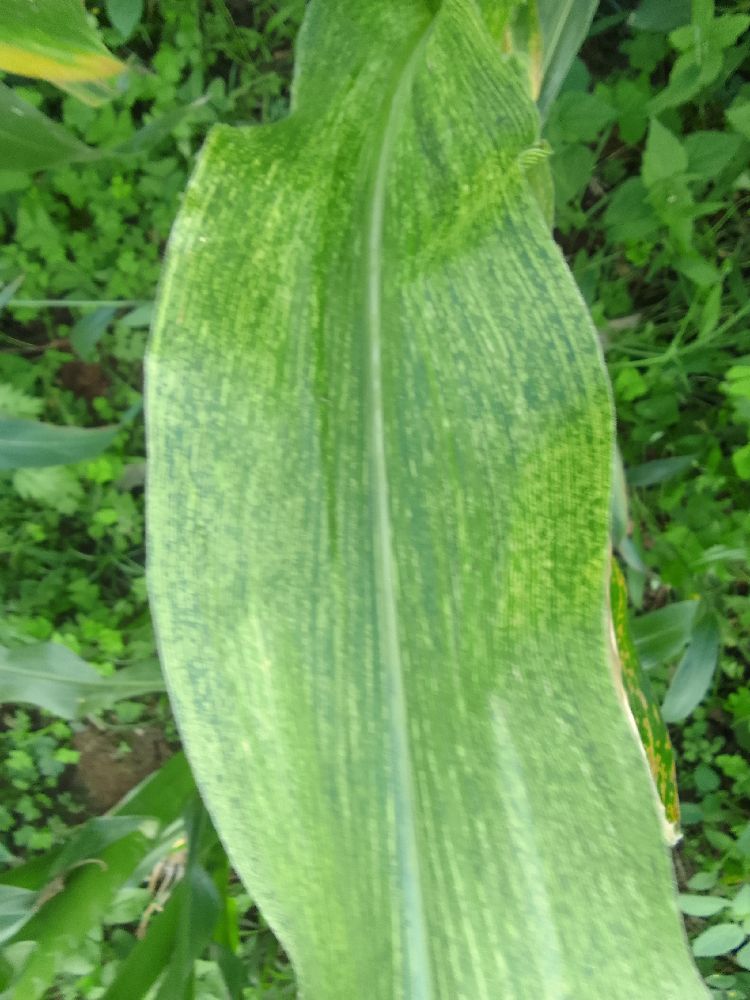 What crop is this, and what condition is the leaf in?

maize, maize lethal necrosis
